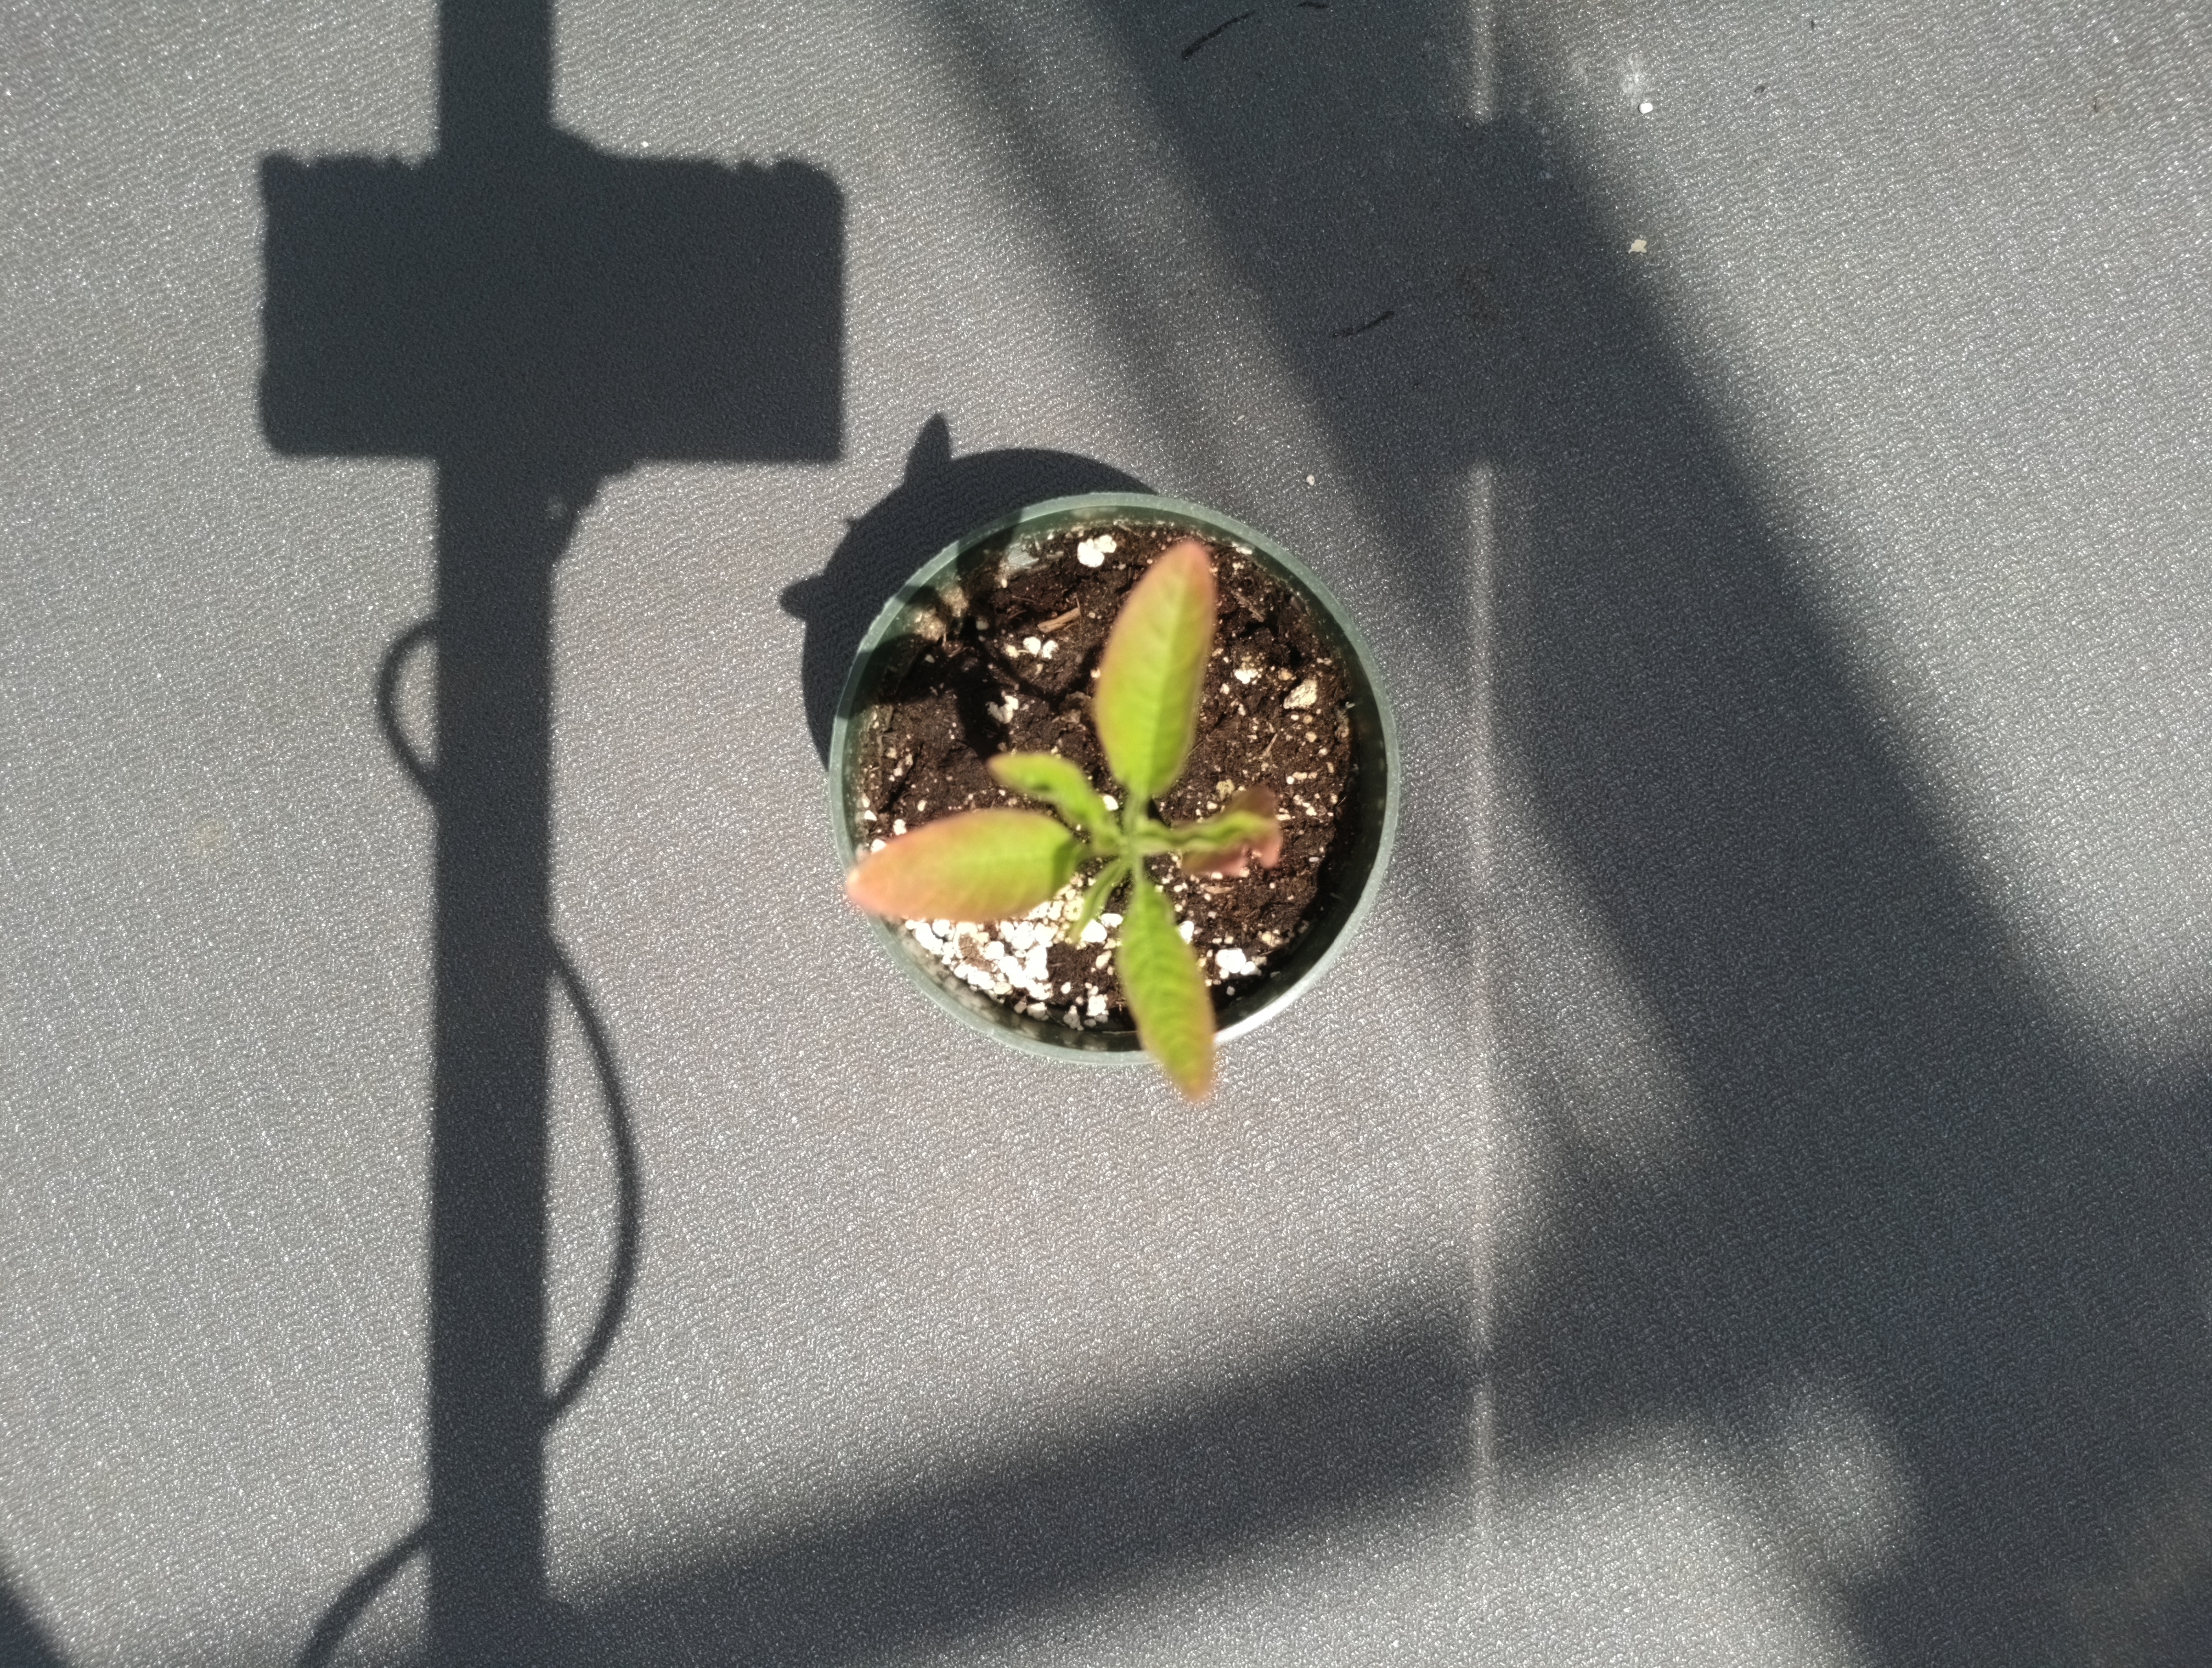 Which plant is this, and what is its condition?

waterhemp, chlorosis only
